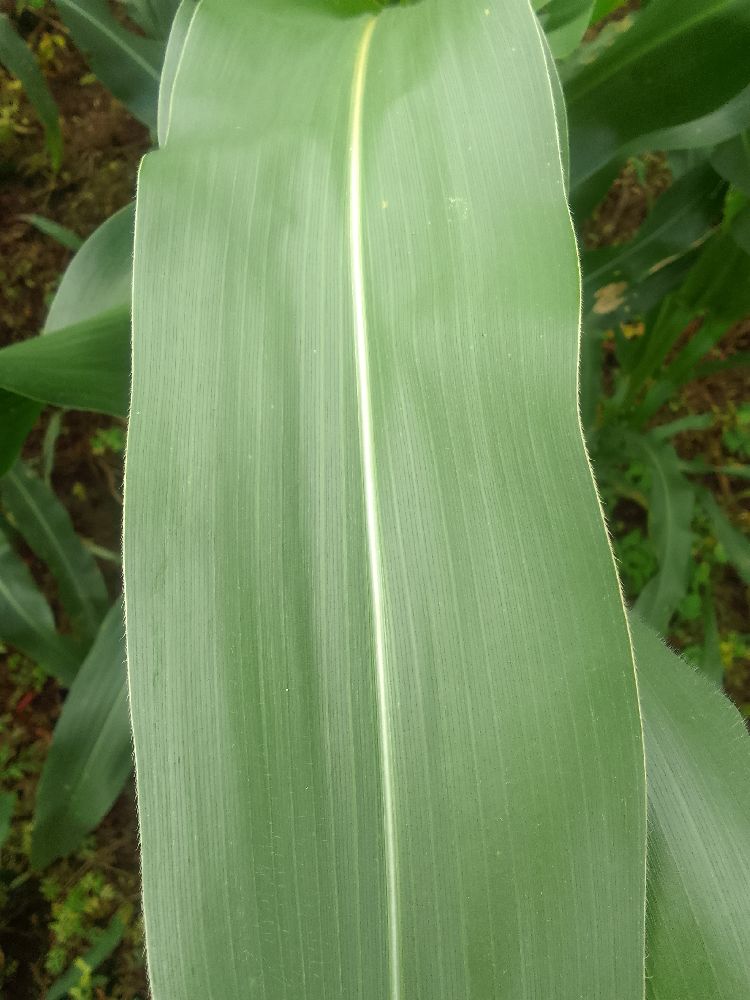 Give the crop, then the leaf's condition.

maize, healthy
